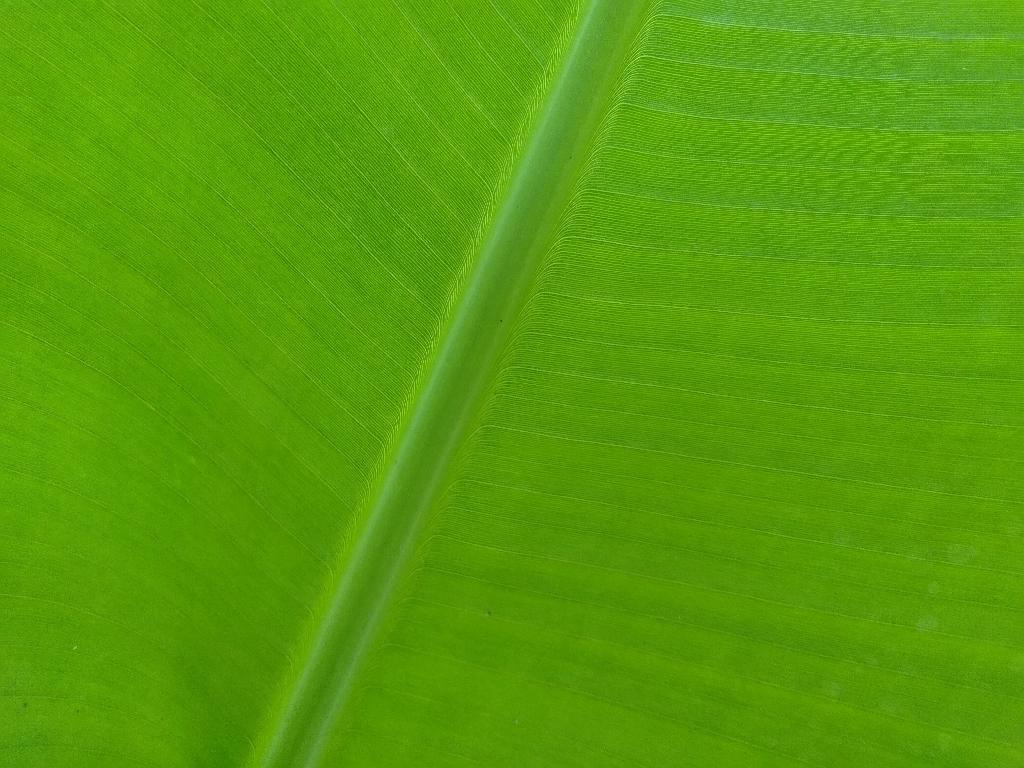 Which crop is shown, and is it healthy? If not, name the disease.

banana, healthy
